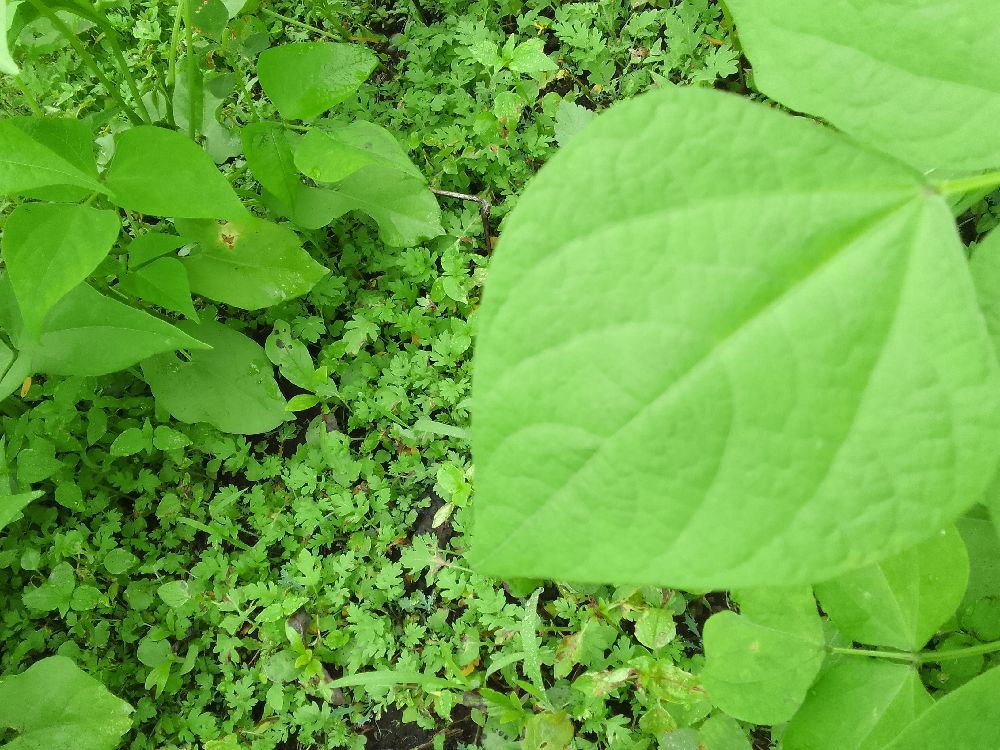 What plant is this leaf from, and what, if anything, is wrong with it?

common bean, healthy
